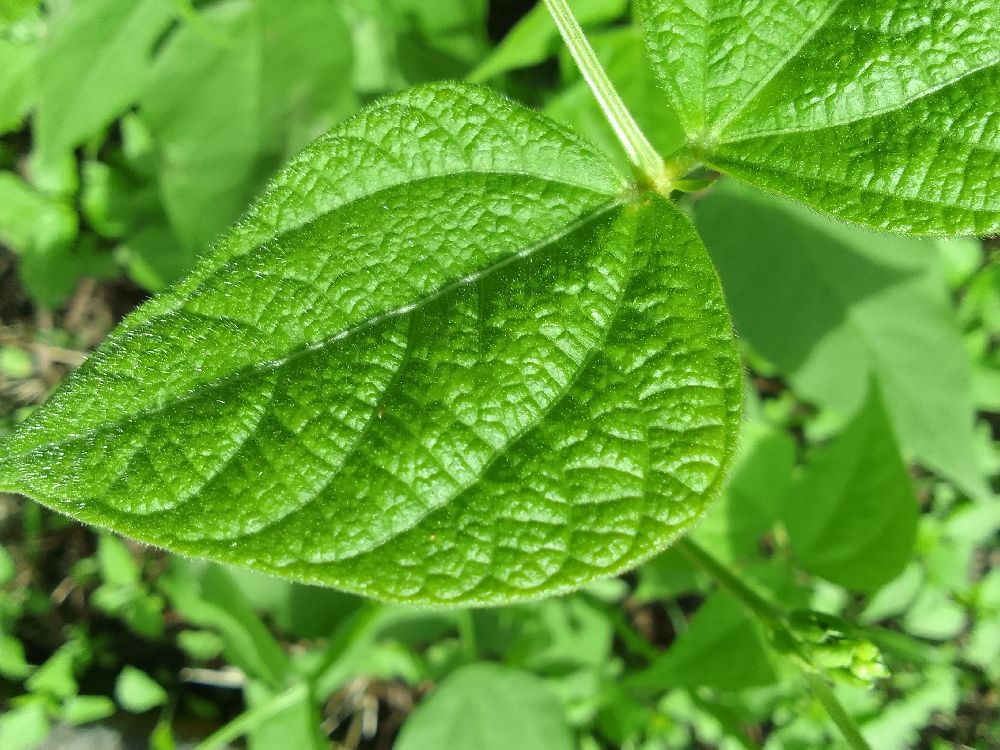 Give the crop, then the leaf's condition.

common bean, healthy
